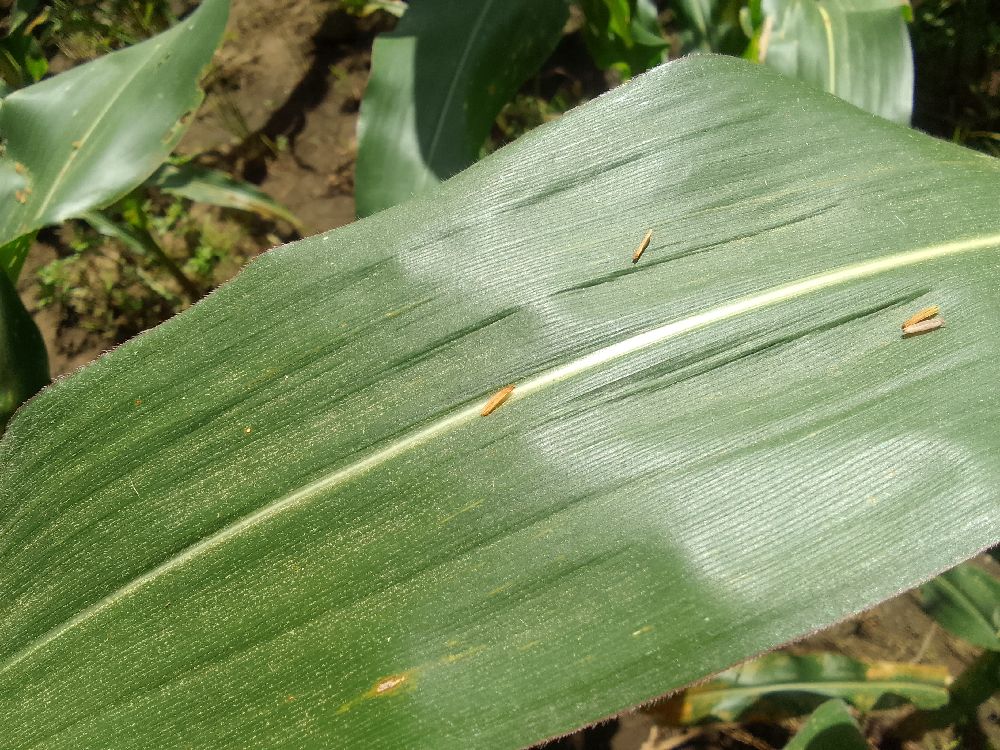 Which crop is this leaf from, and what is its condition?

maize, healthy
